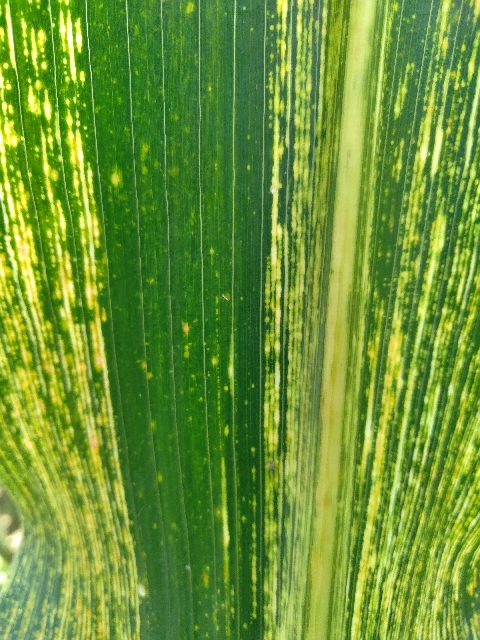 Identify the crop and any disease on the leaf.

maize, maize streak virus
